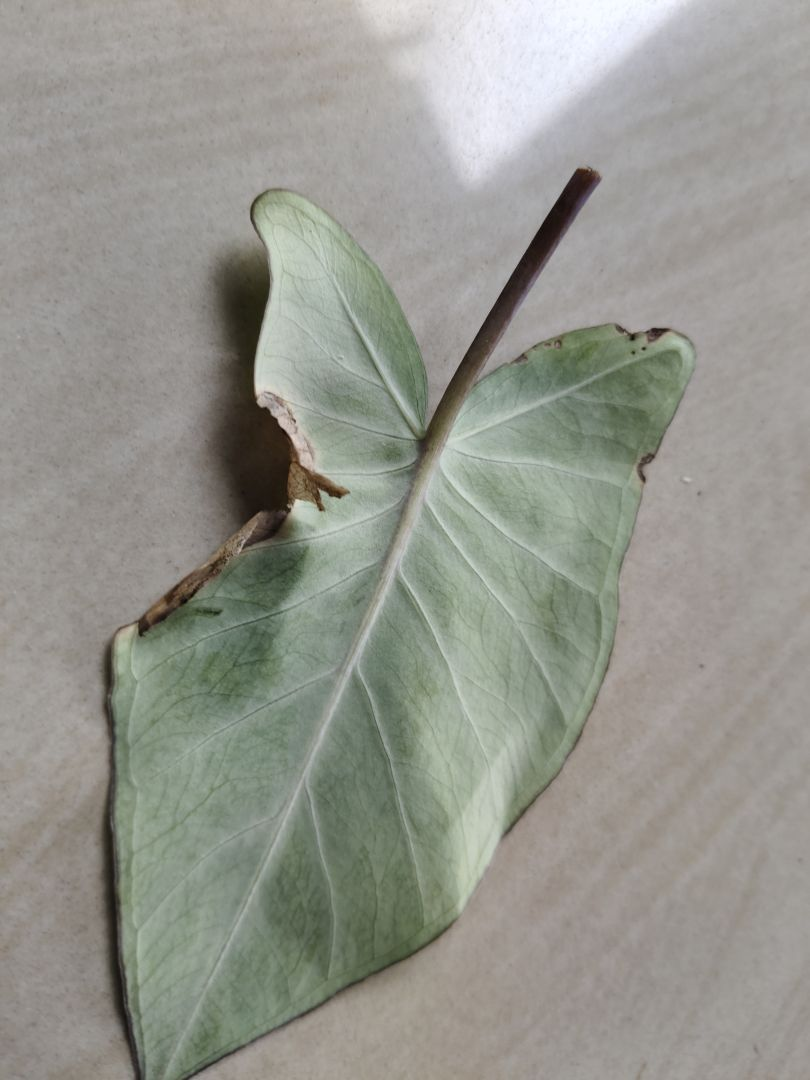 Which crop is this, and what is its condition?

taro, leaf blight
